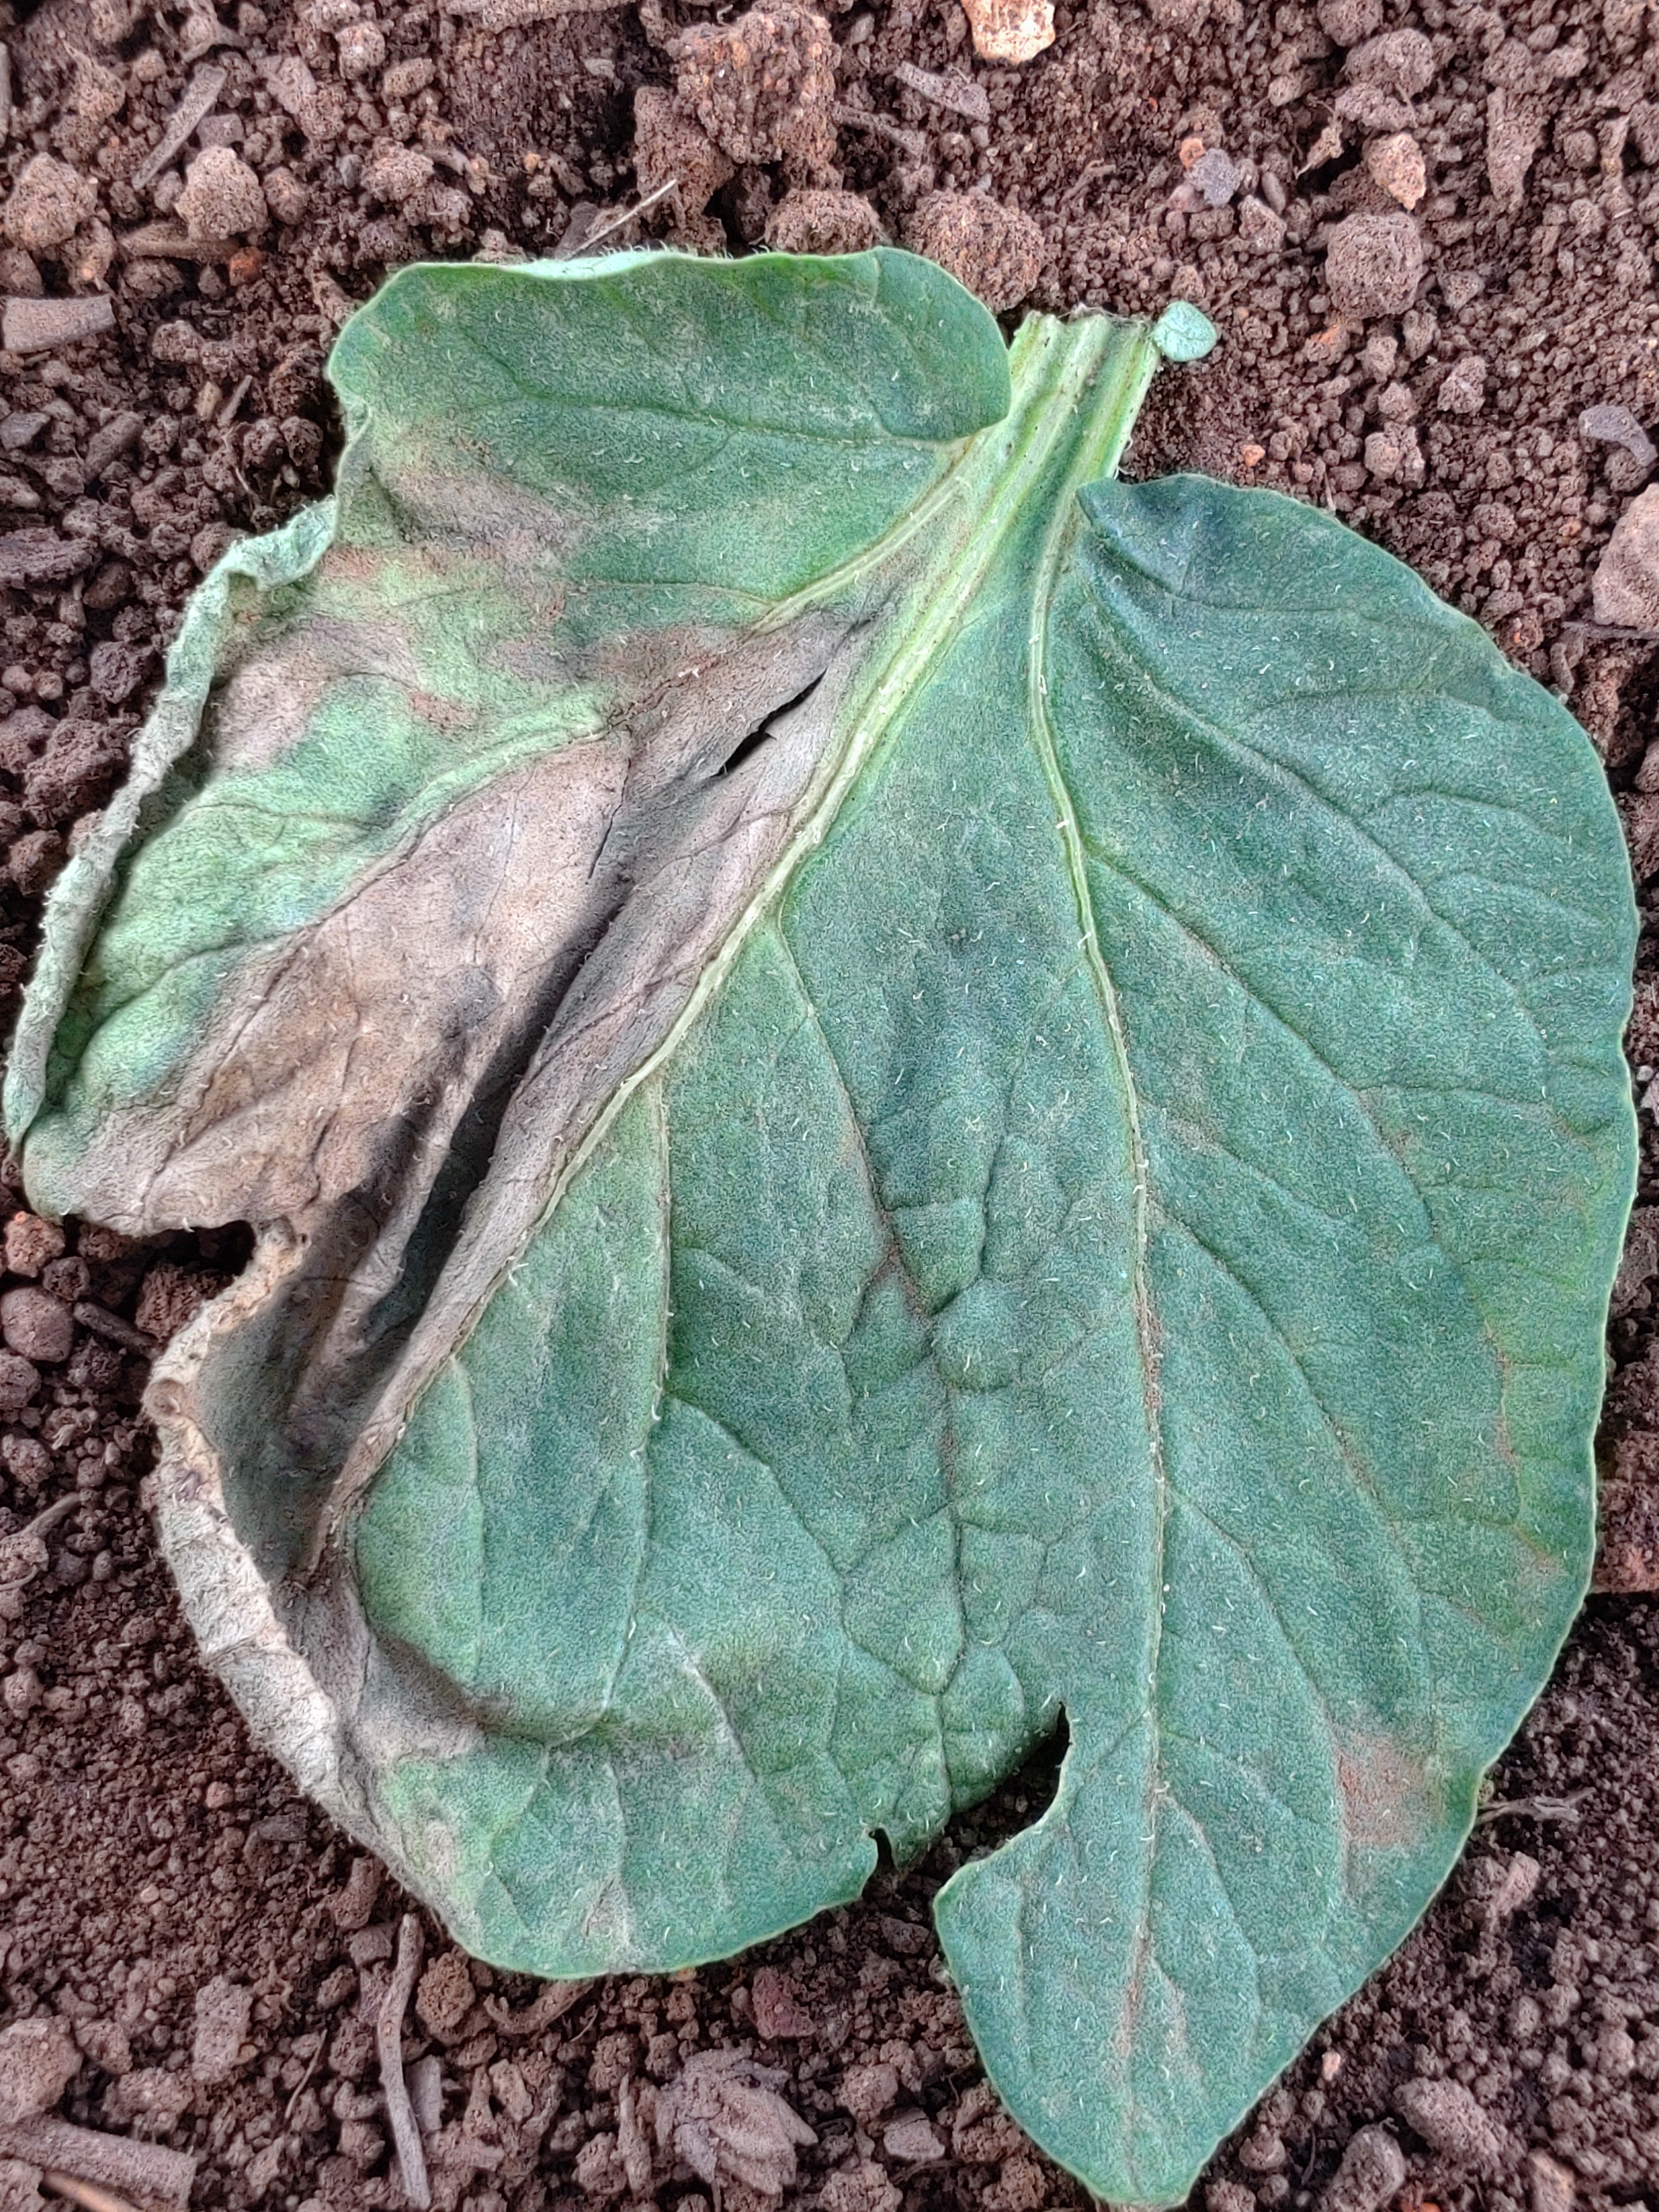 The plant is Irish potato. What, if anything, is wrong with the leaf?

early blight
